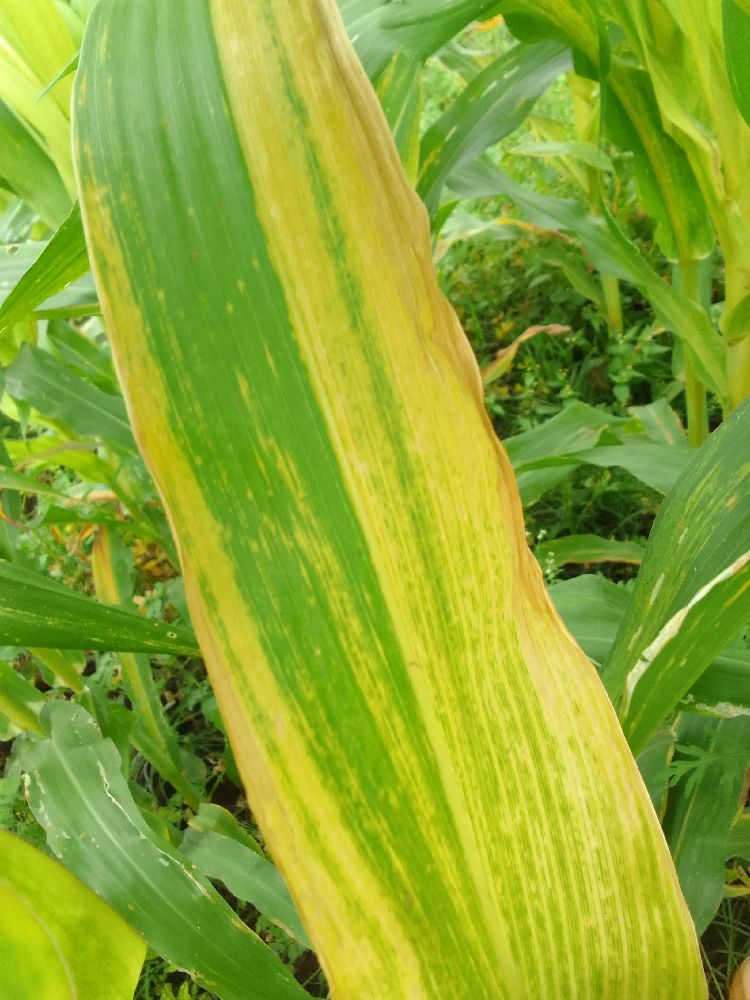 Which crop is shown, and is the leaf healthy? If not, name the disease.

maize, maize lethal necrosis
